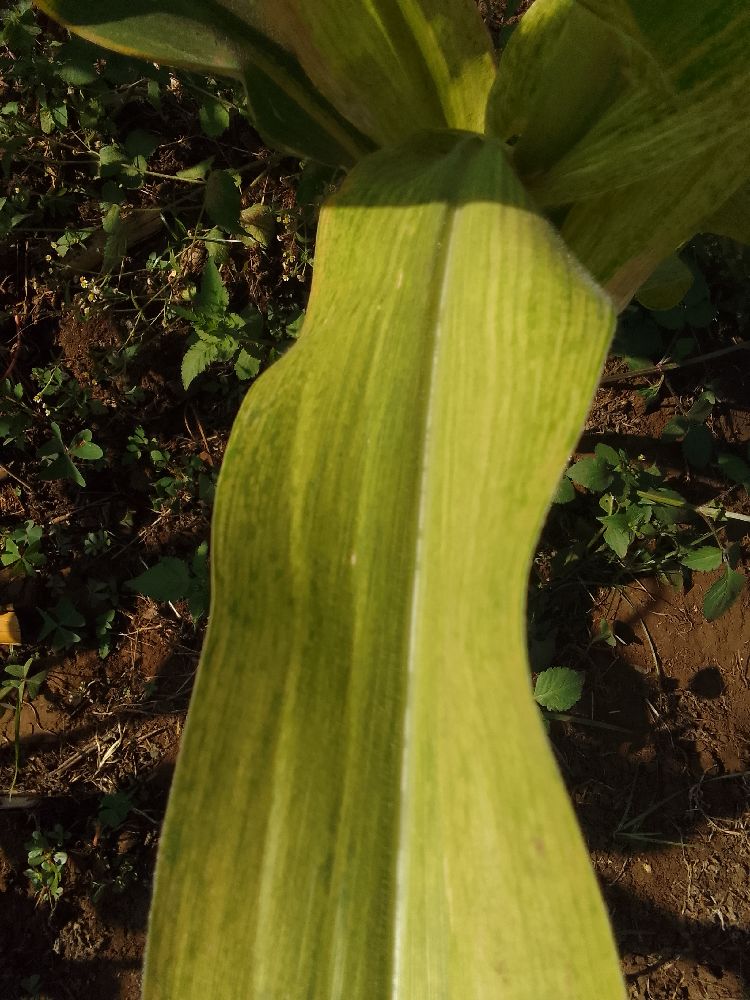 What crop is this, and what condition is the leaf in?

maize, maize lethal necrosis
